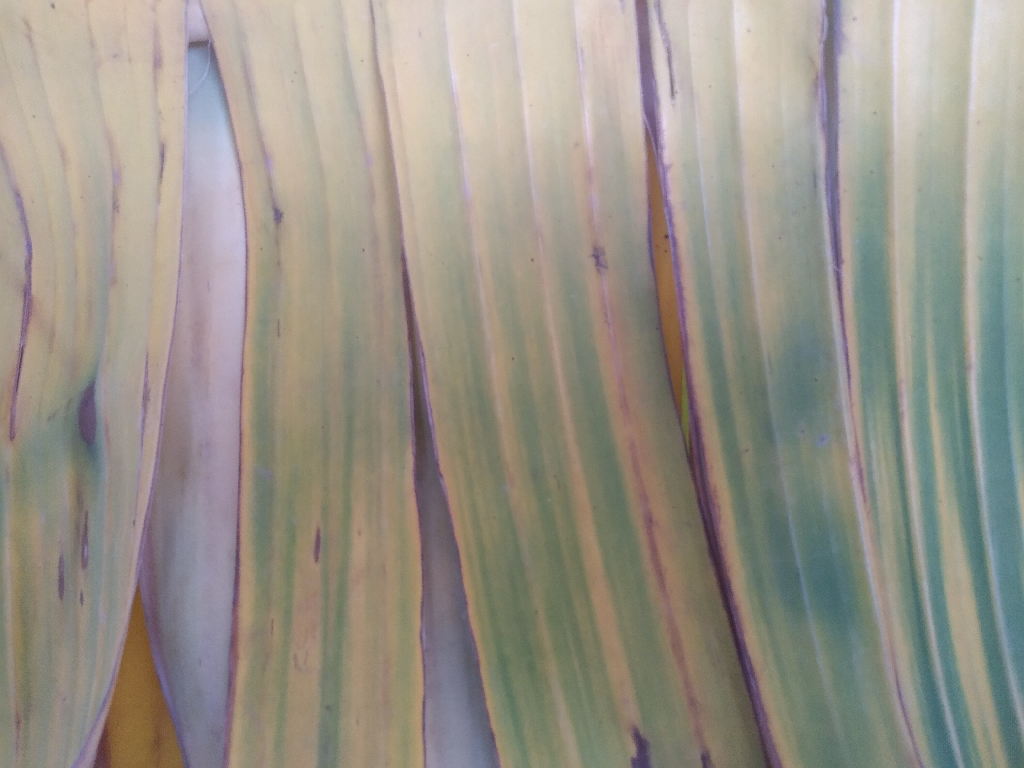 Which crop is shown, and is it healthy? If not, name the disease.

banana, fusarium wilt race 1
